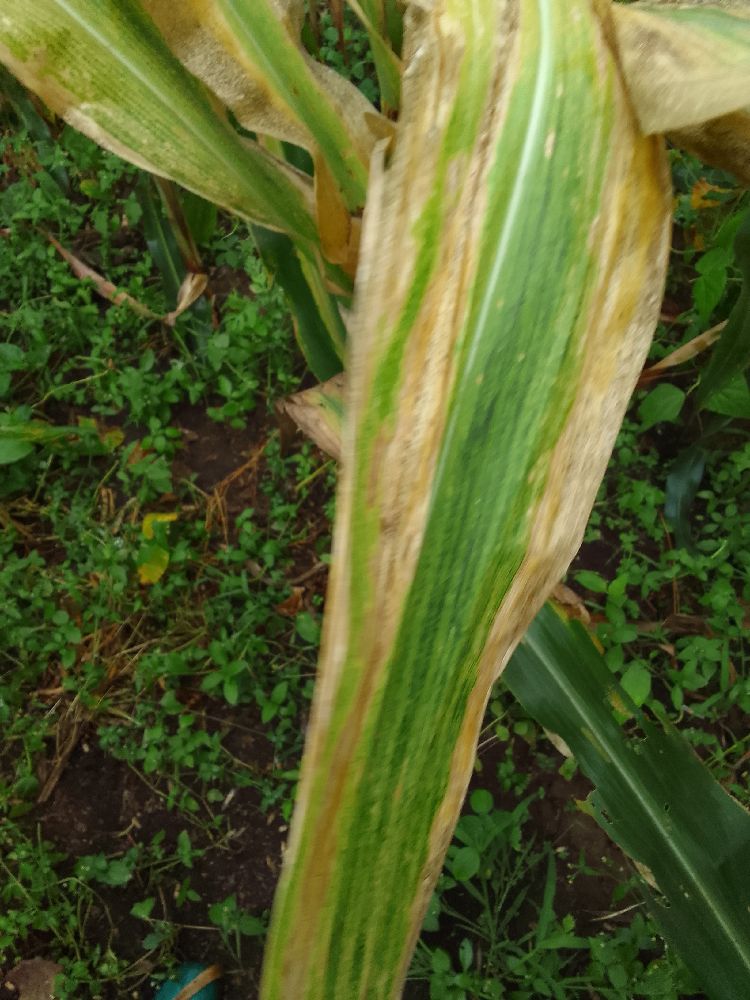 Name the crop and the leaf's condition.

maize, maize lethal necrosis
